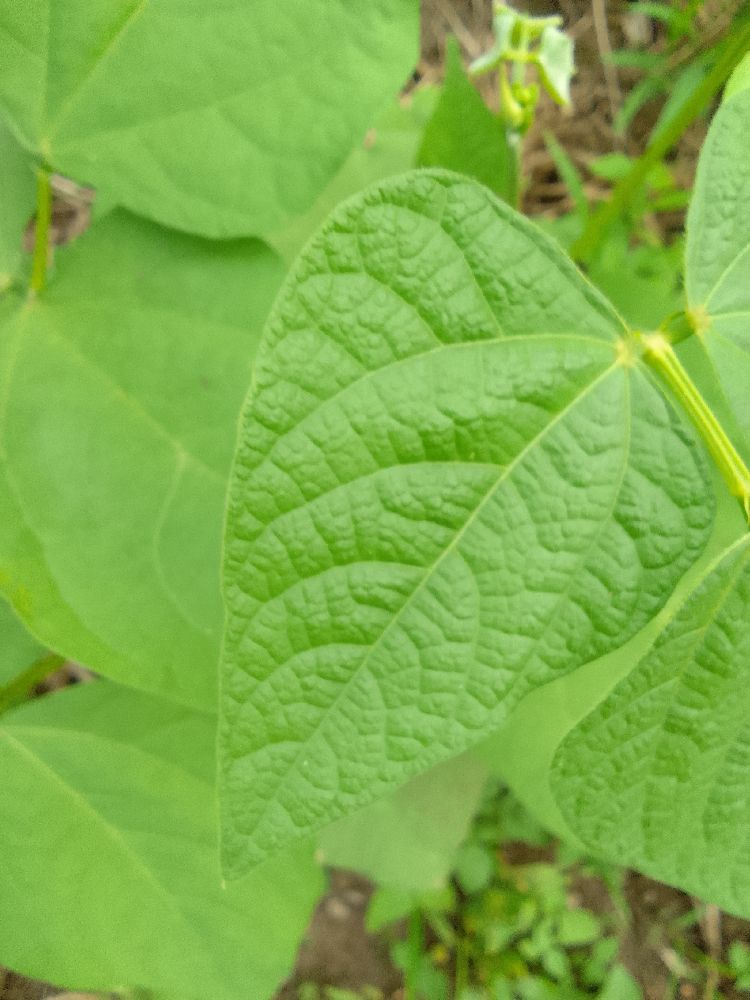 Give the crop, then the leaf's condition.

common bean, healthy
